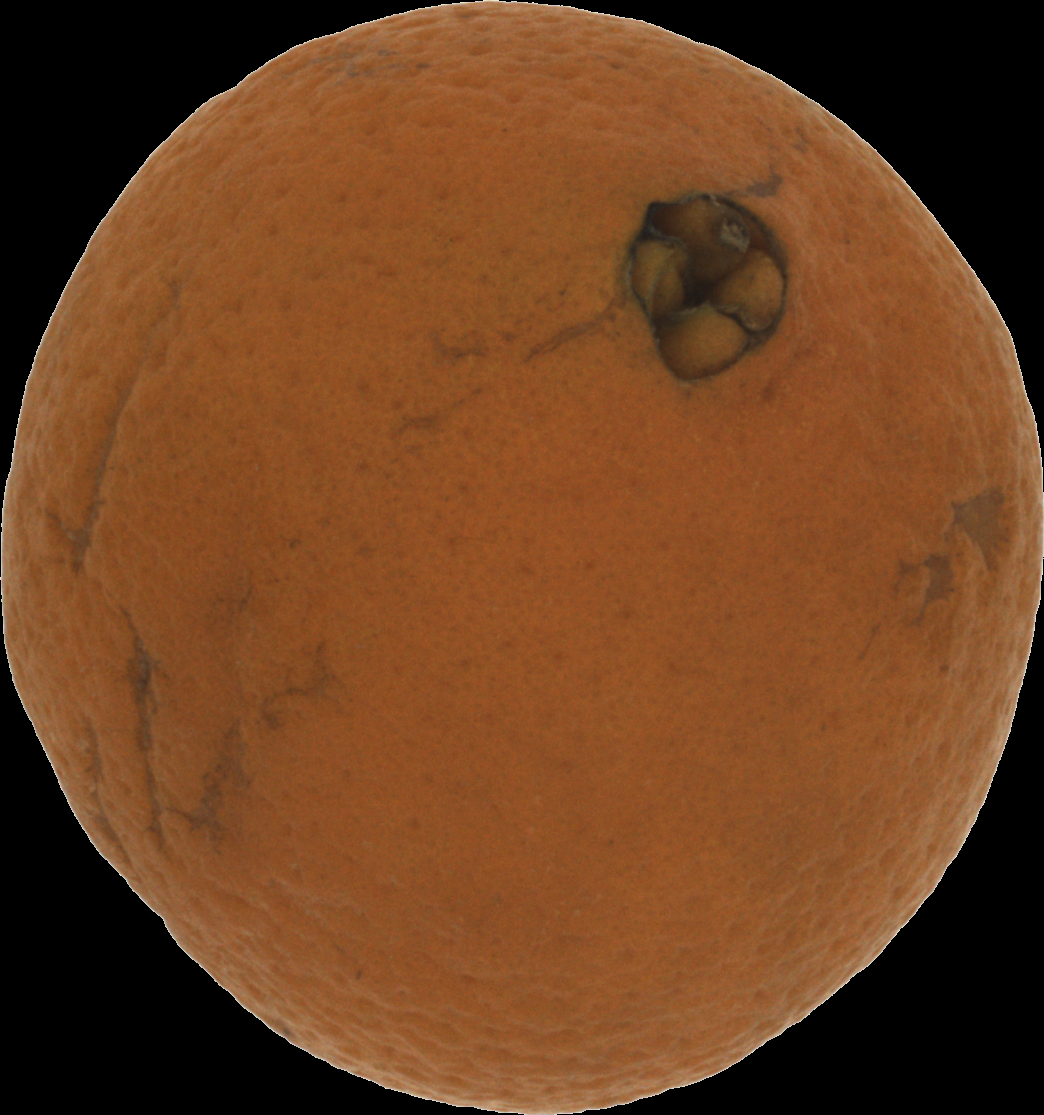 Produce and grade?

orange, bad
